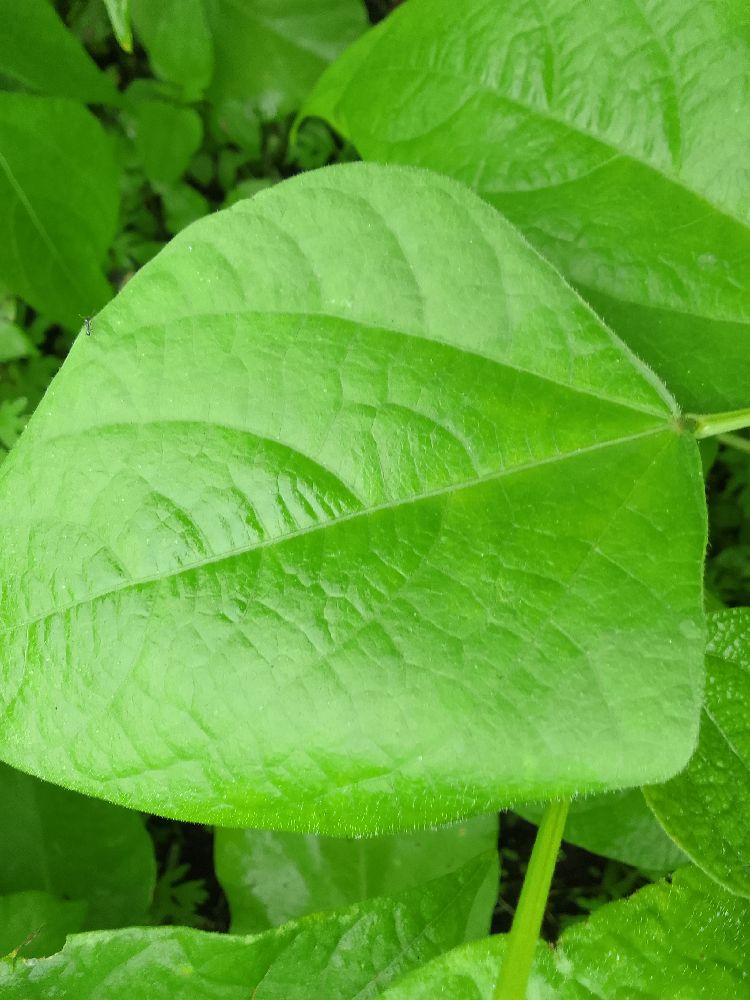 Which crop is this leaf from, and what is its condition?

common bean, healthy
